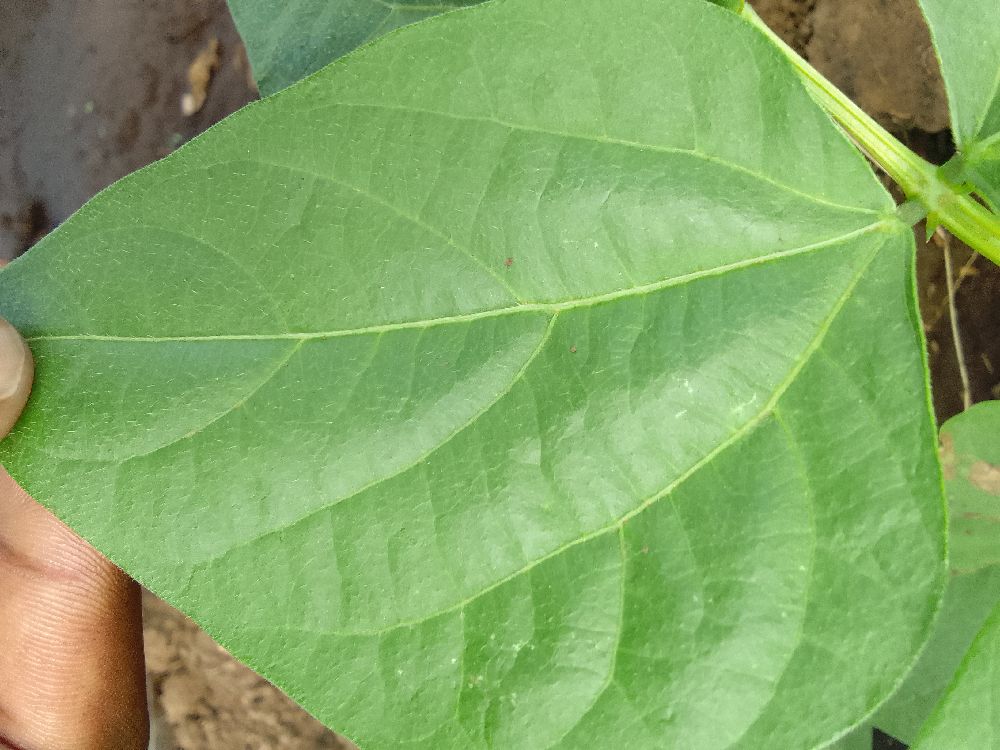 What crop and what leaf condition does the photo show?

common bean, healthy
